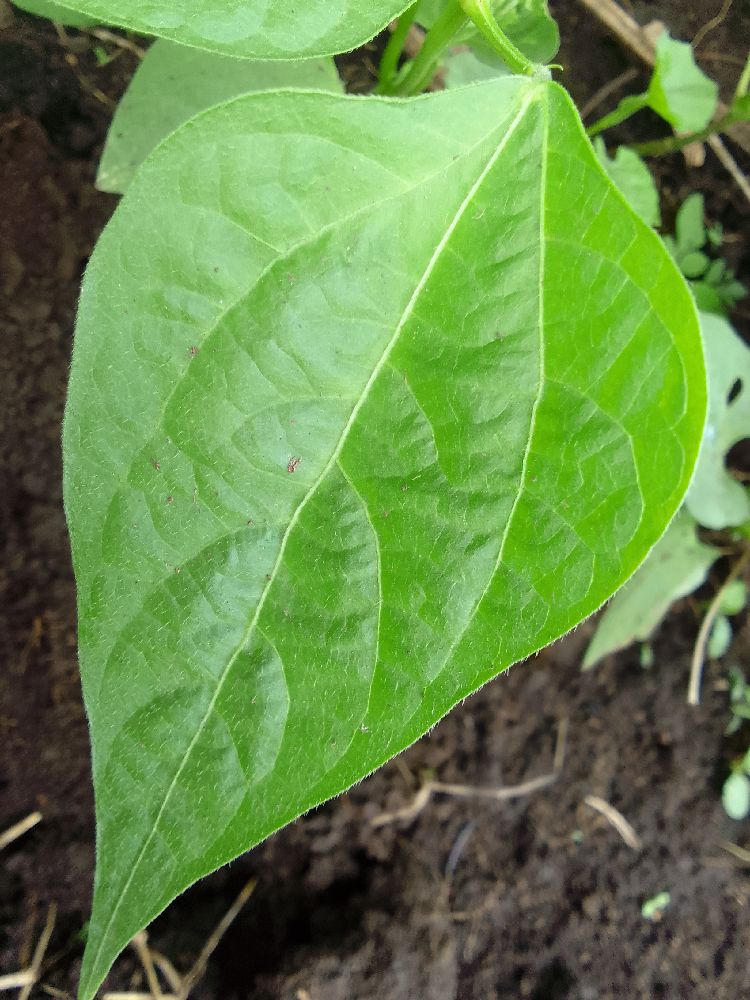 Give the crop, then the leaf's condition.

common bean, healthy
